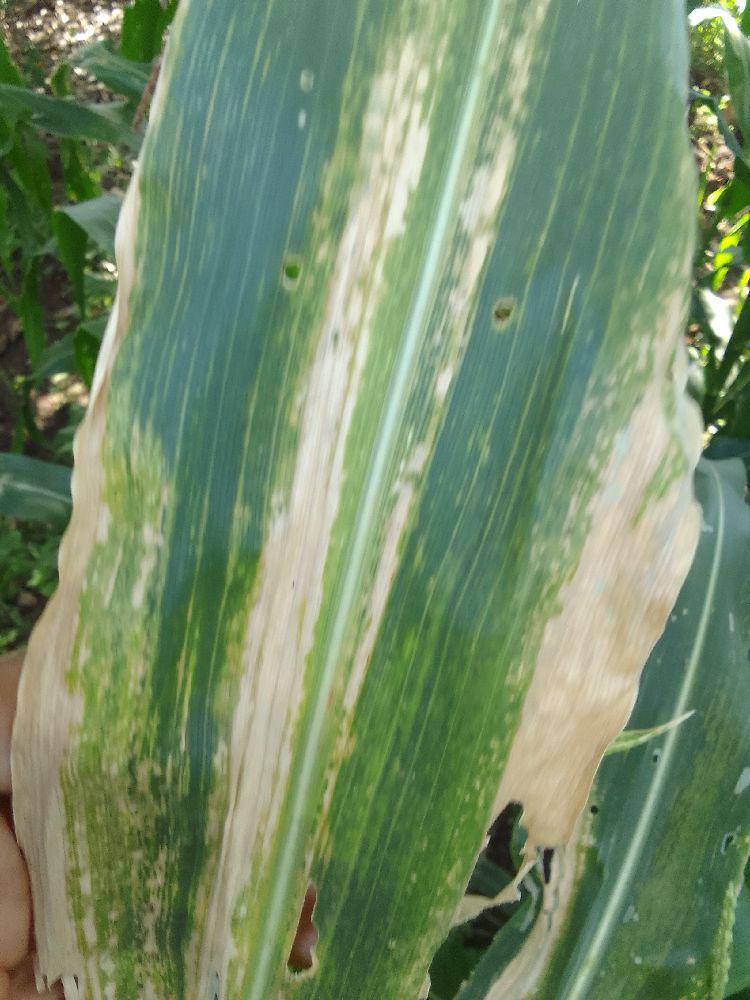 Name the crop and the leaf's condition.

maize, maize lethal necrosis
